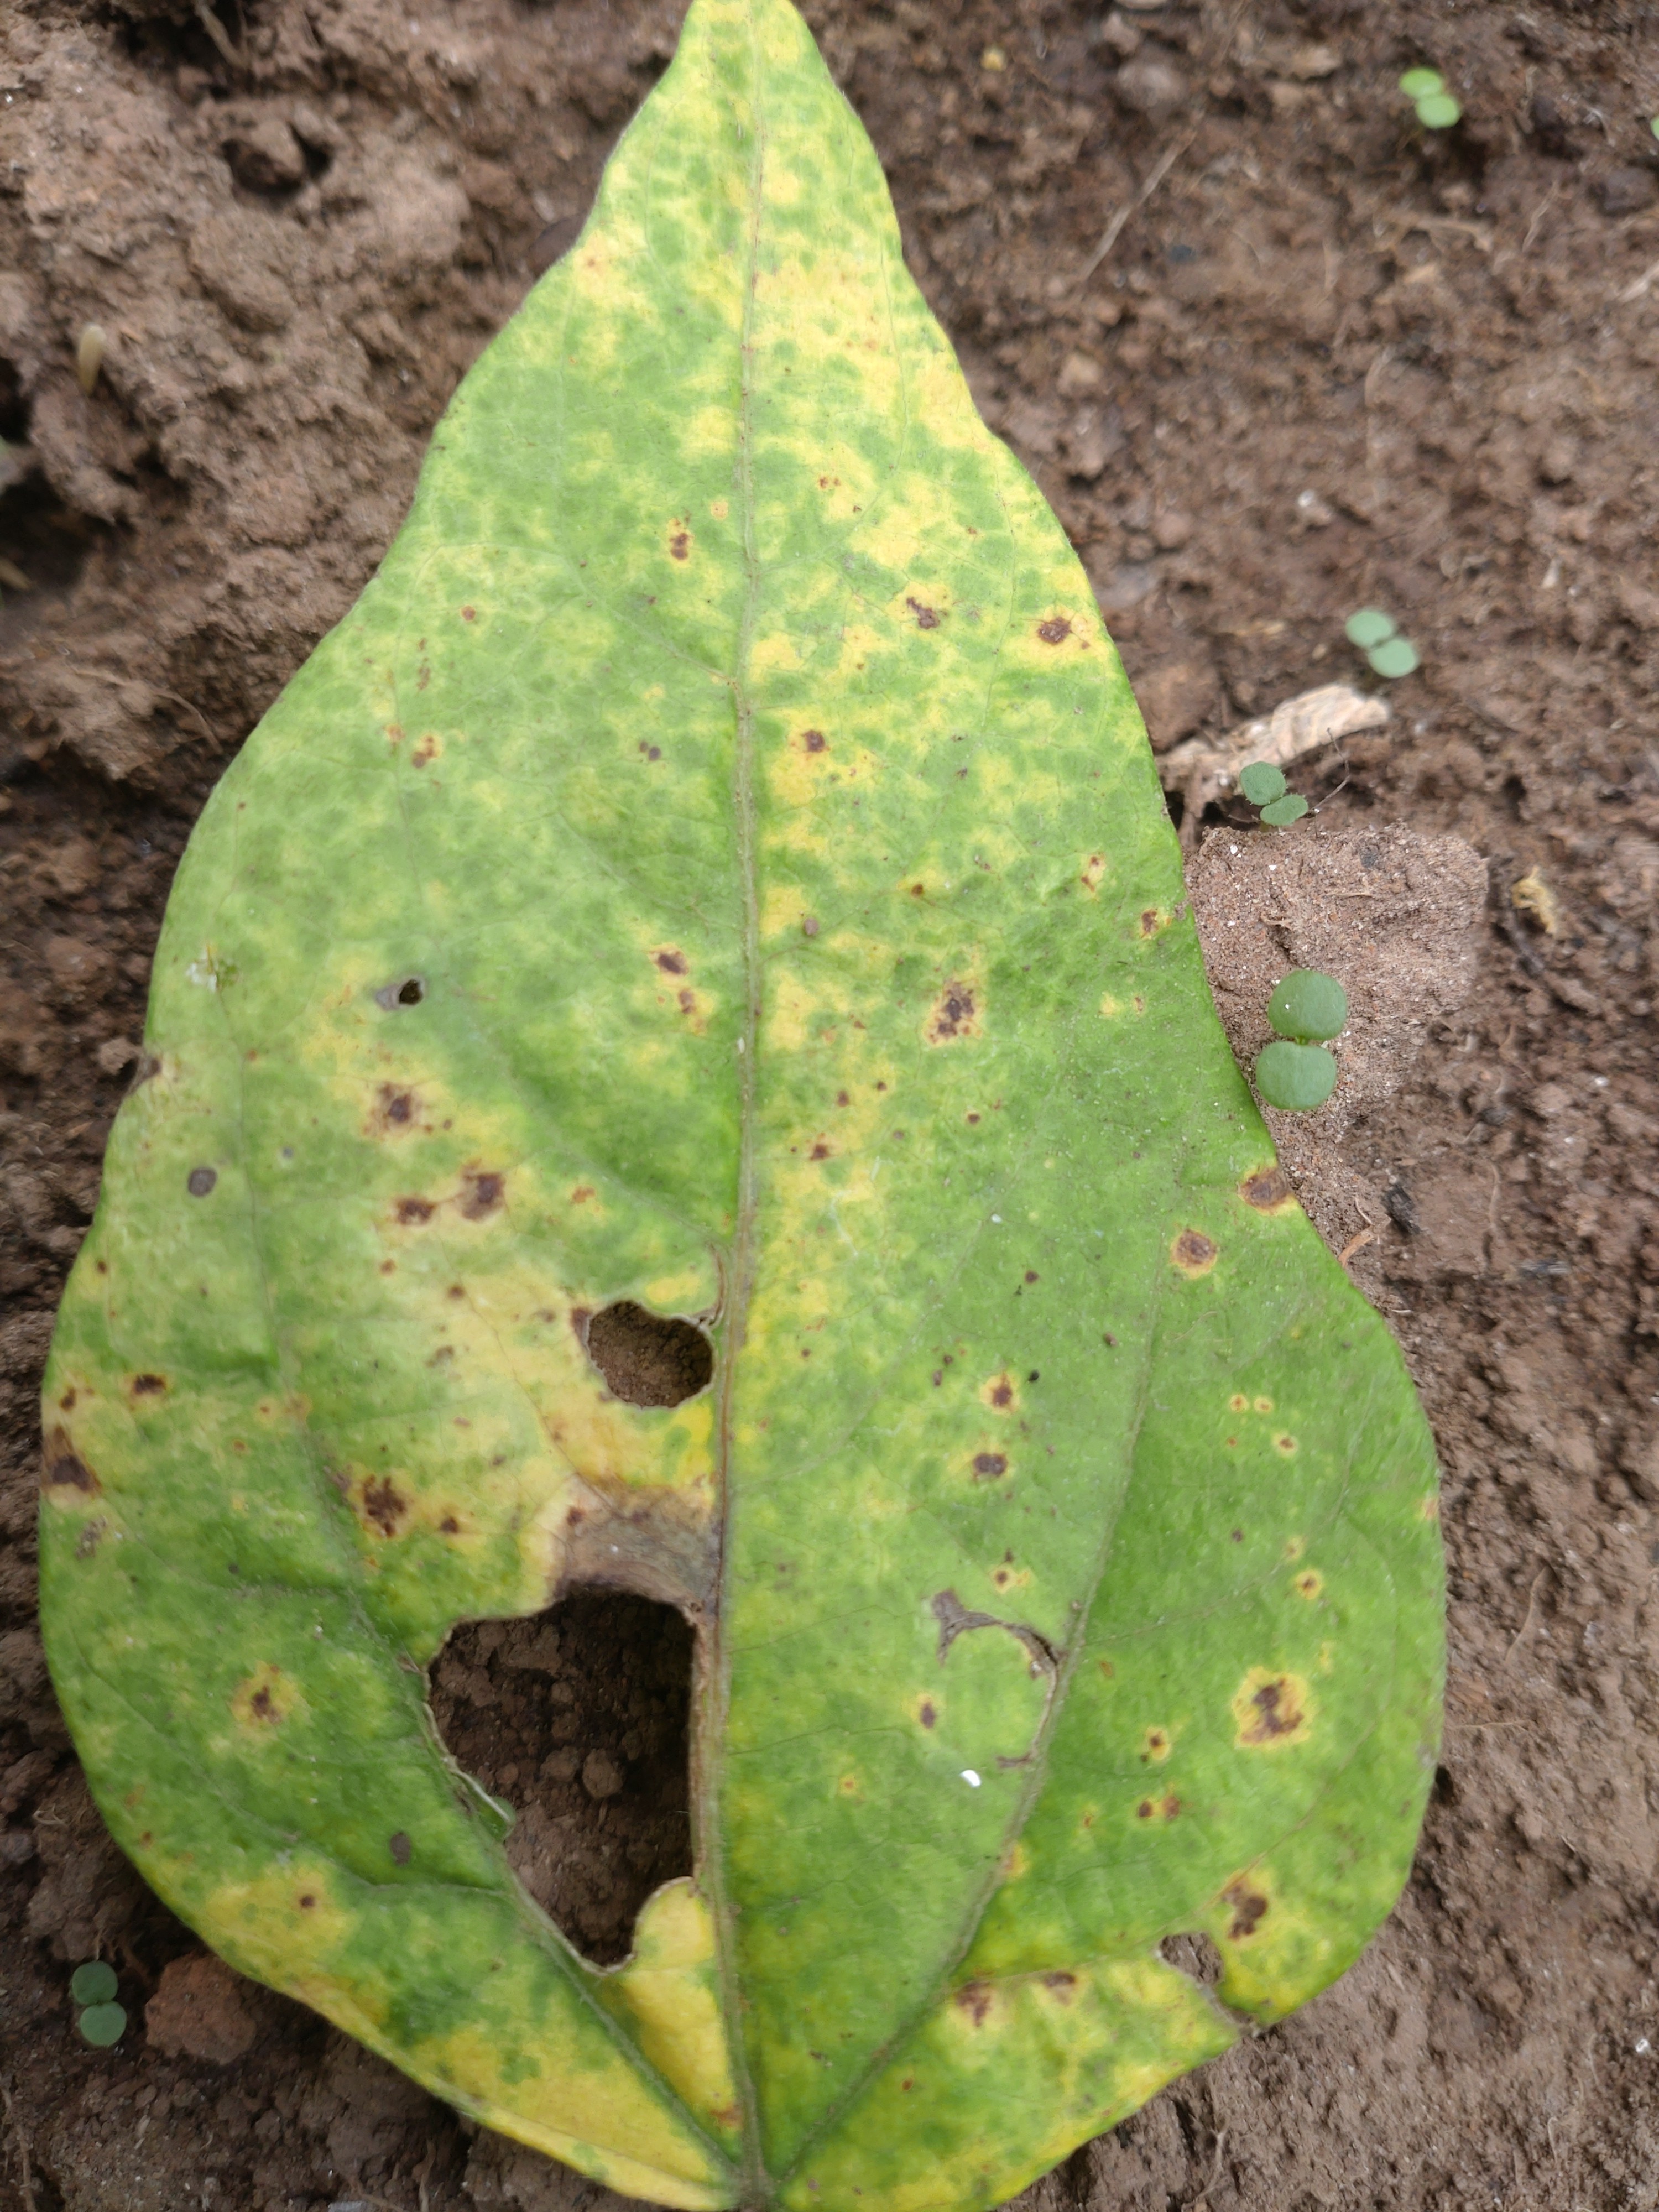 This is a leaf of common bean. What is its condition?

rust
